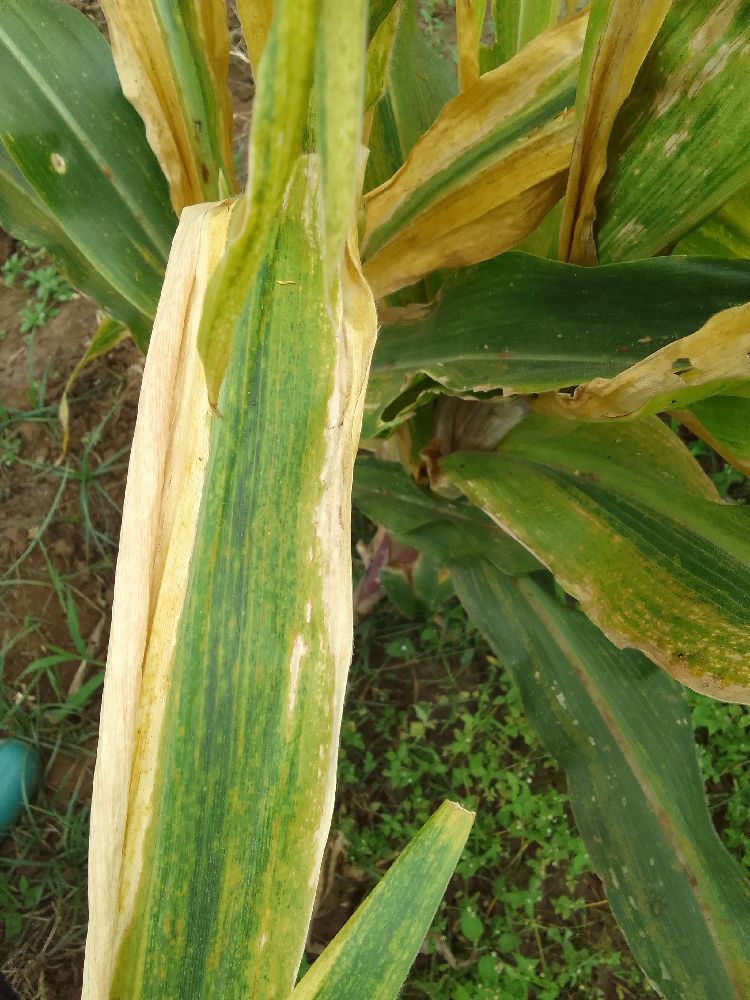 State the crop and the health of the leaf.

maize, maize lethal necrosis
